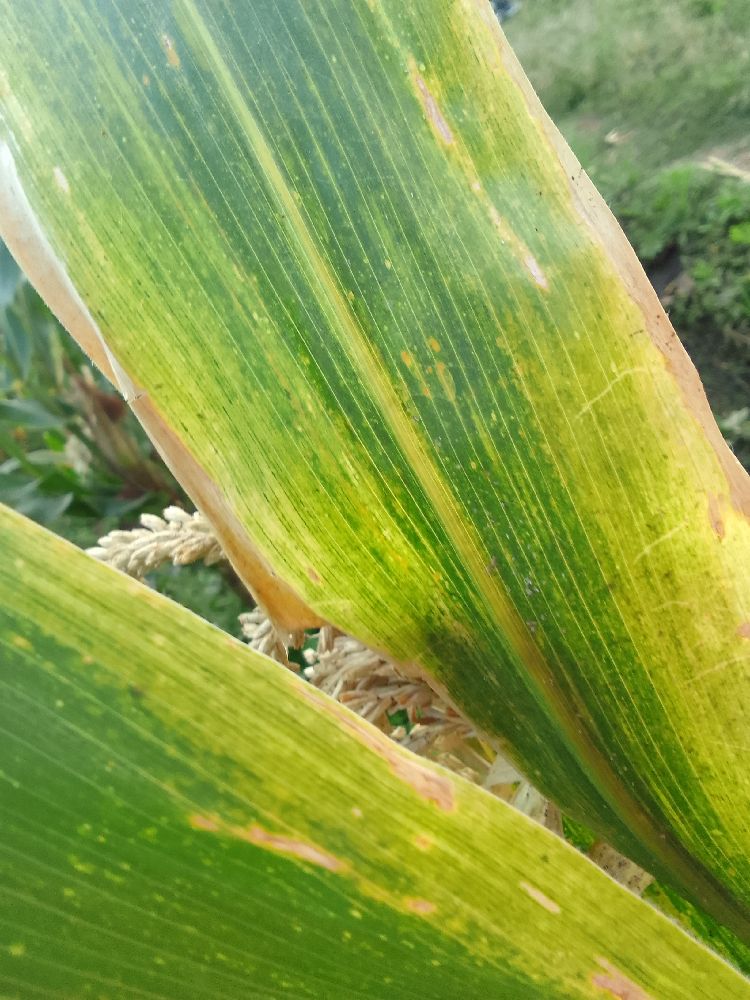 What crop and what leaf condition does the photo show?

maize, maize lethal necrosis
